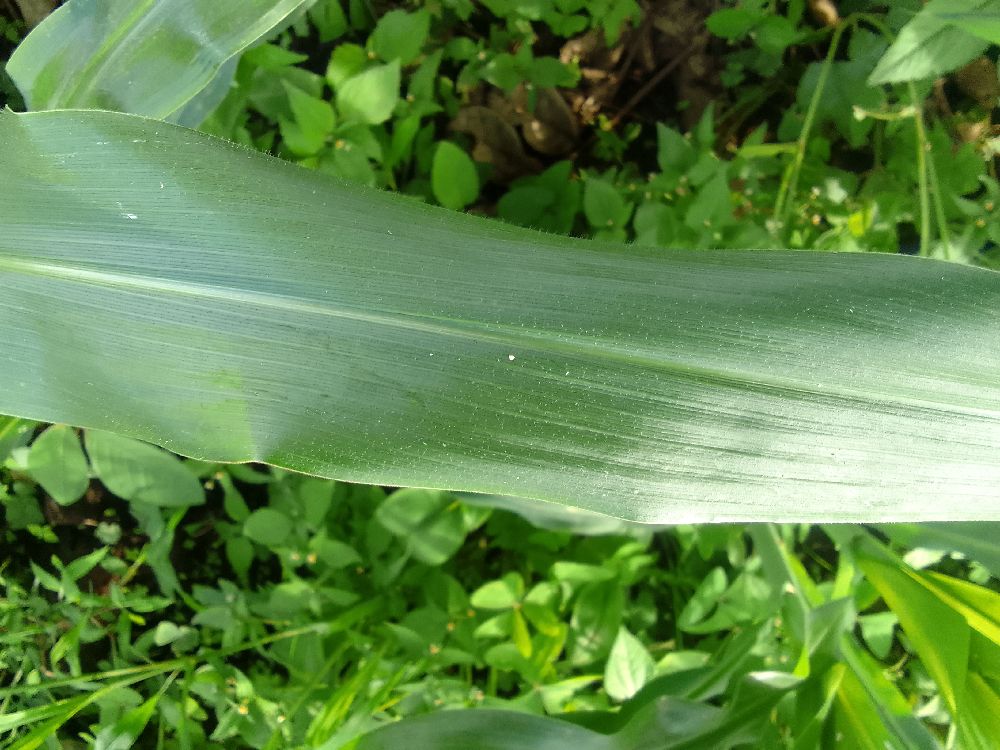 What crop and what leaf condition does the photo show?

maize, healthy
